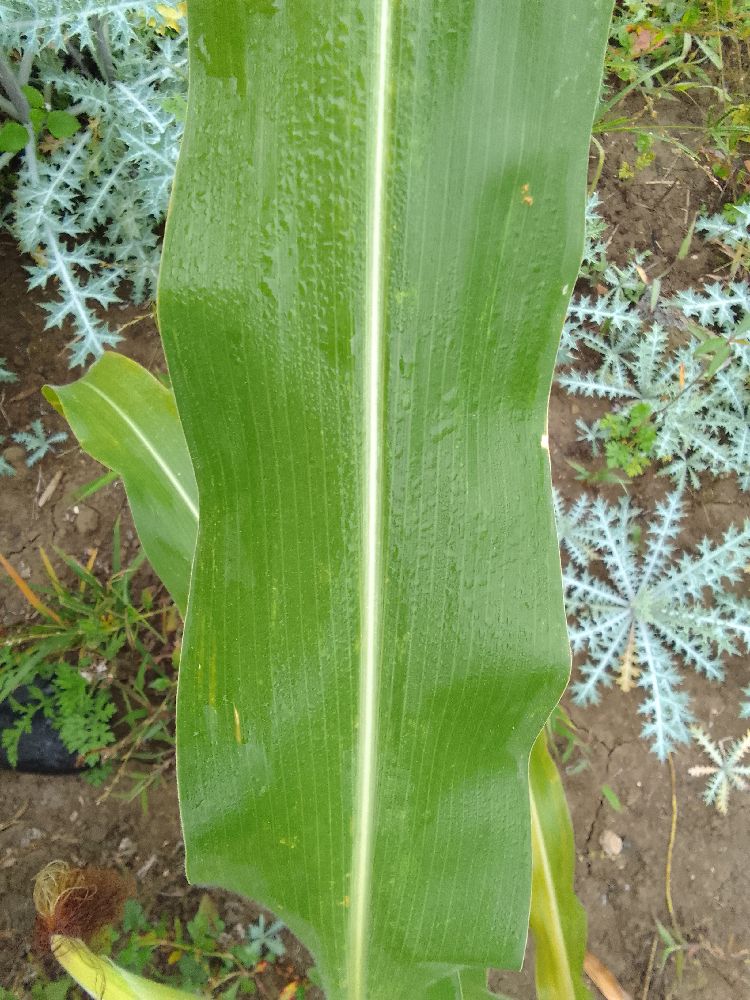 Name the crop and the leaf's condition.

maize, healthy
